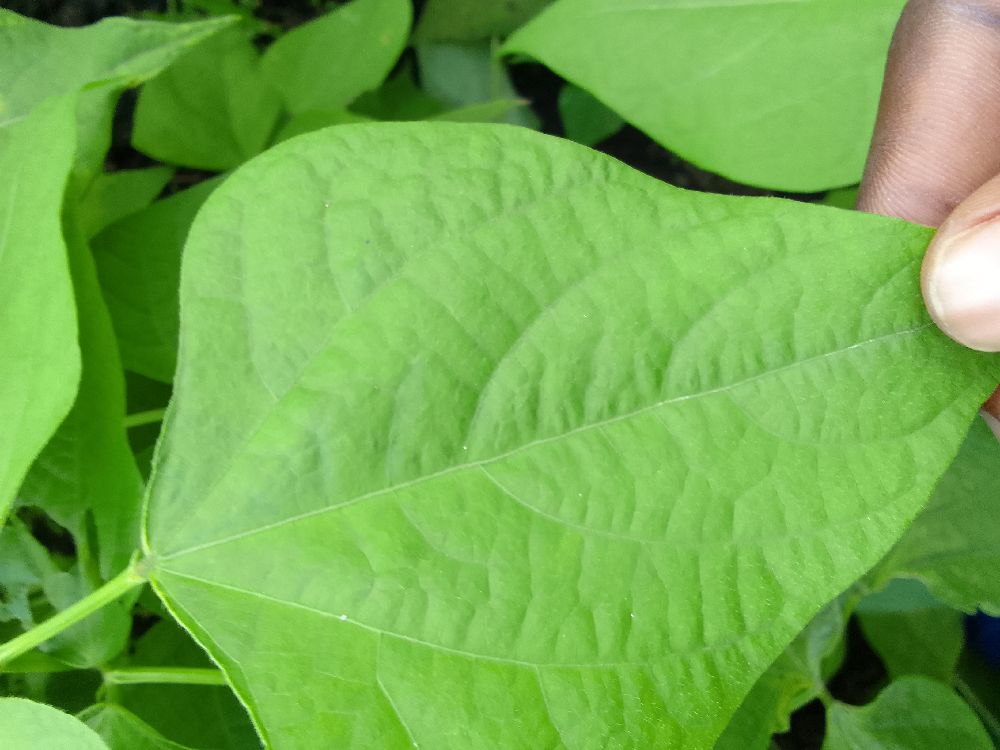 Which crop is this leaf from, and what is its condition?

common bean, healthy
